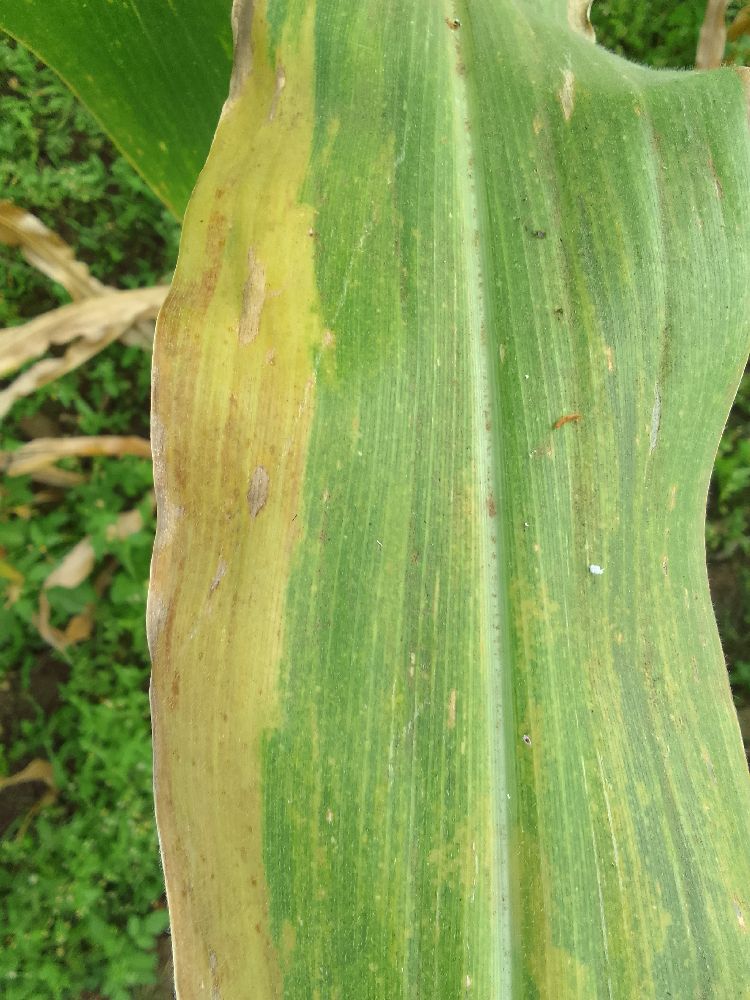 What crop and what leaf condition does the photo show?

maize, maize lethal necrosis
